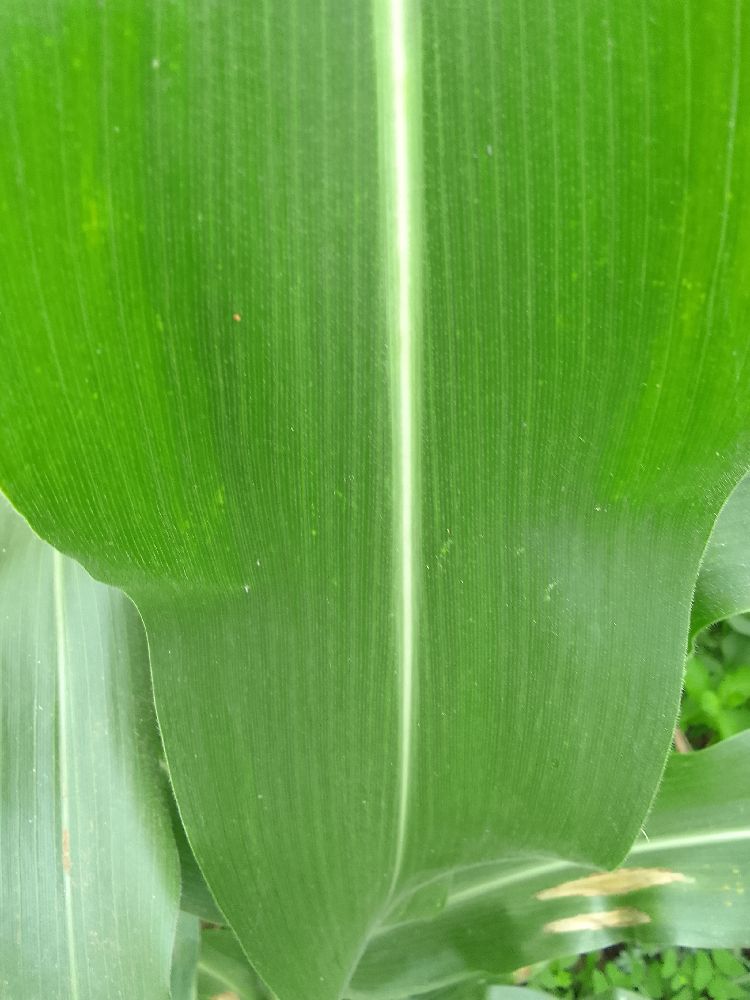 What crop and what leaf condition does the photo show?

maize, healthy
